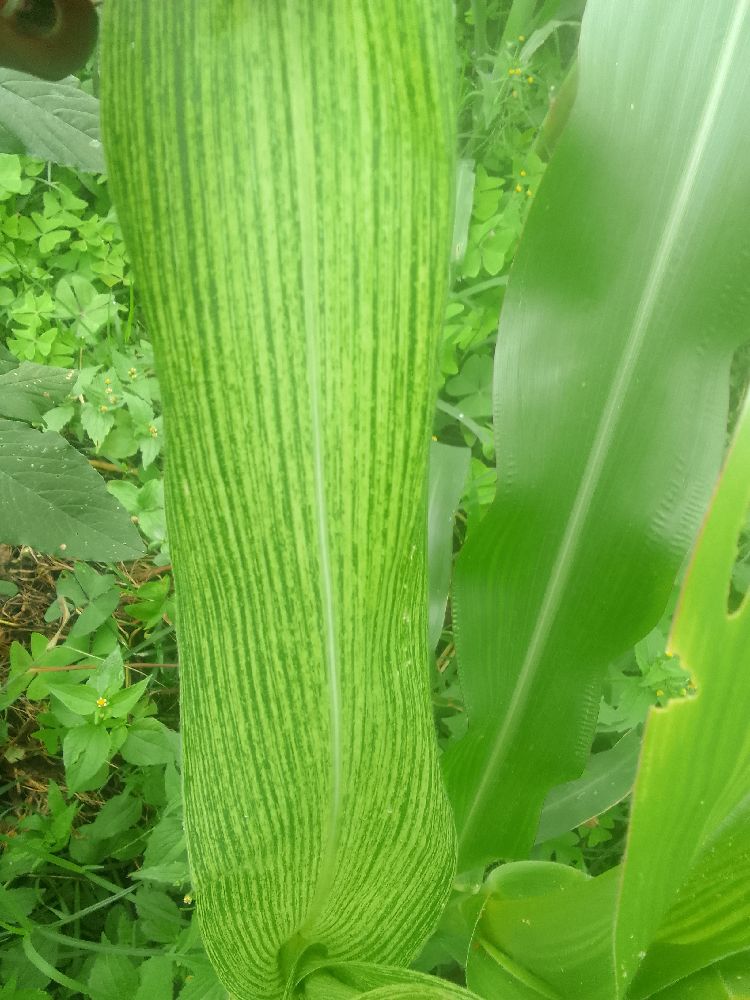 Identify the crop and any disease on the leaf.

maize, maize streak virus
